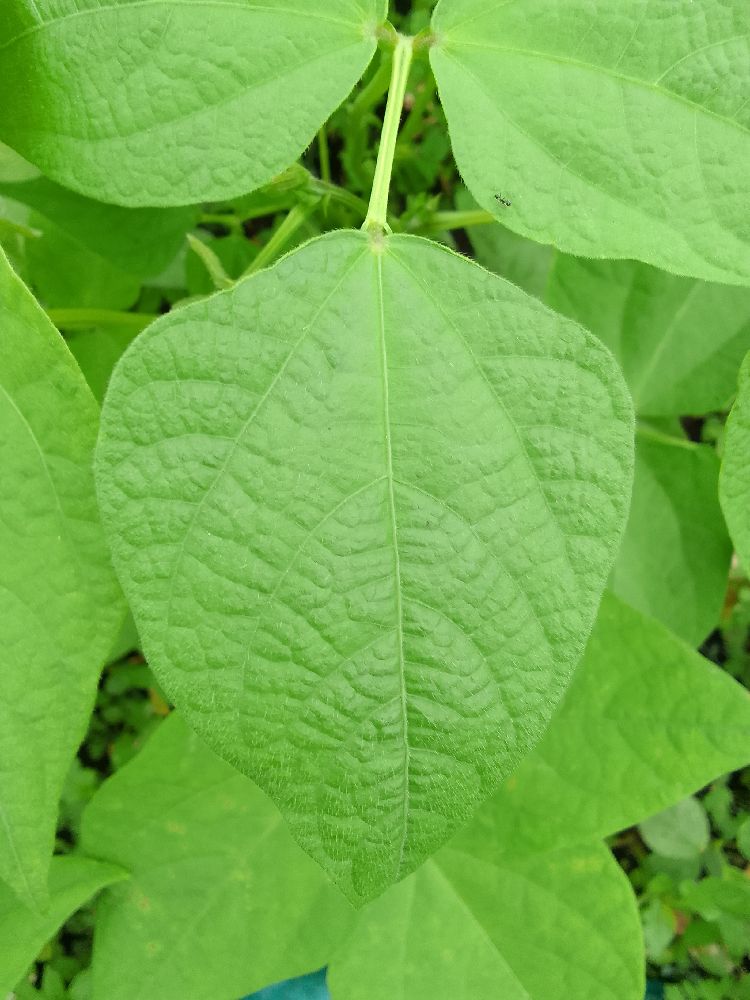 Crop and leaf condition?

common bean, healthy
